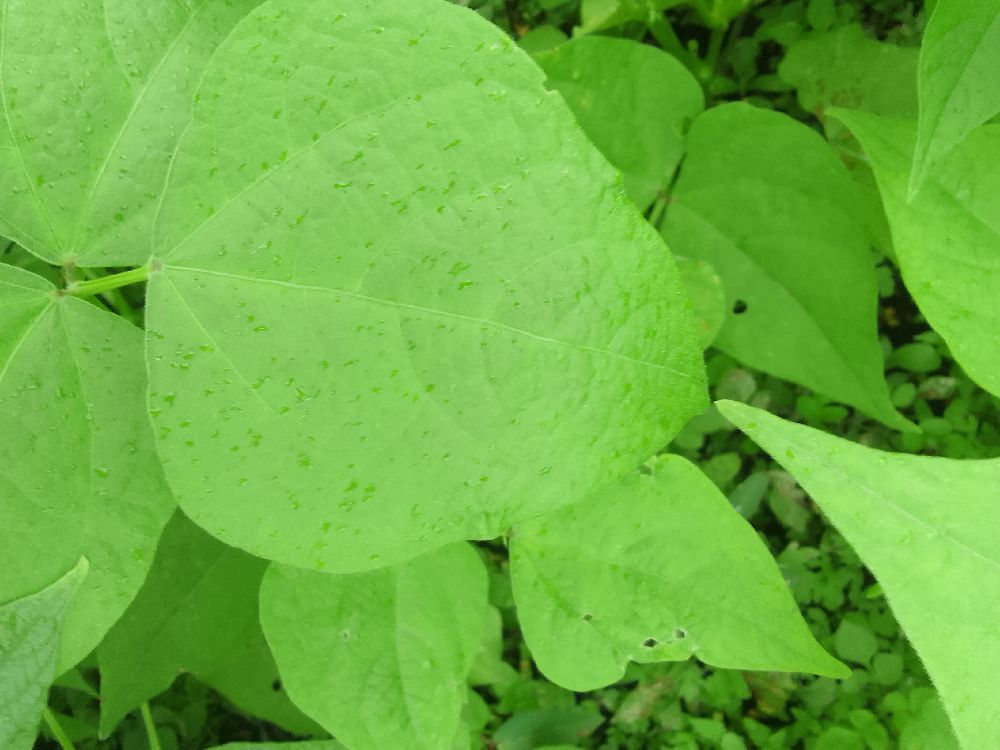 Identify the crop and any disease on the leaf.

common bean, healthy
